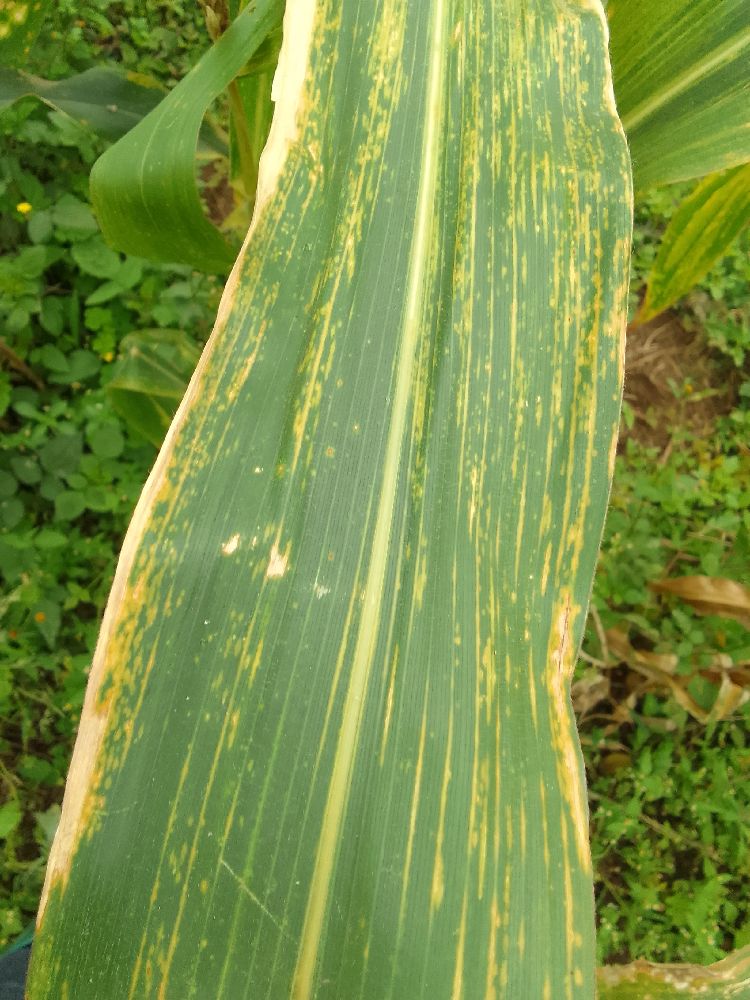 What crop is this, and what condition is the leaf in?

maize, maize lethal necrosis
